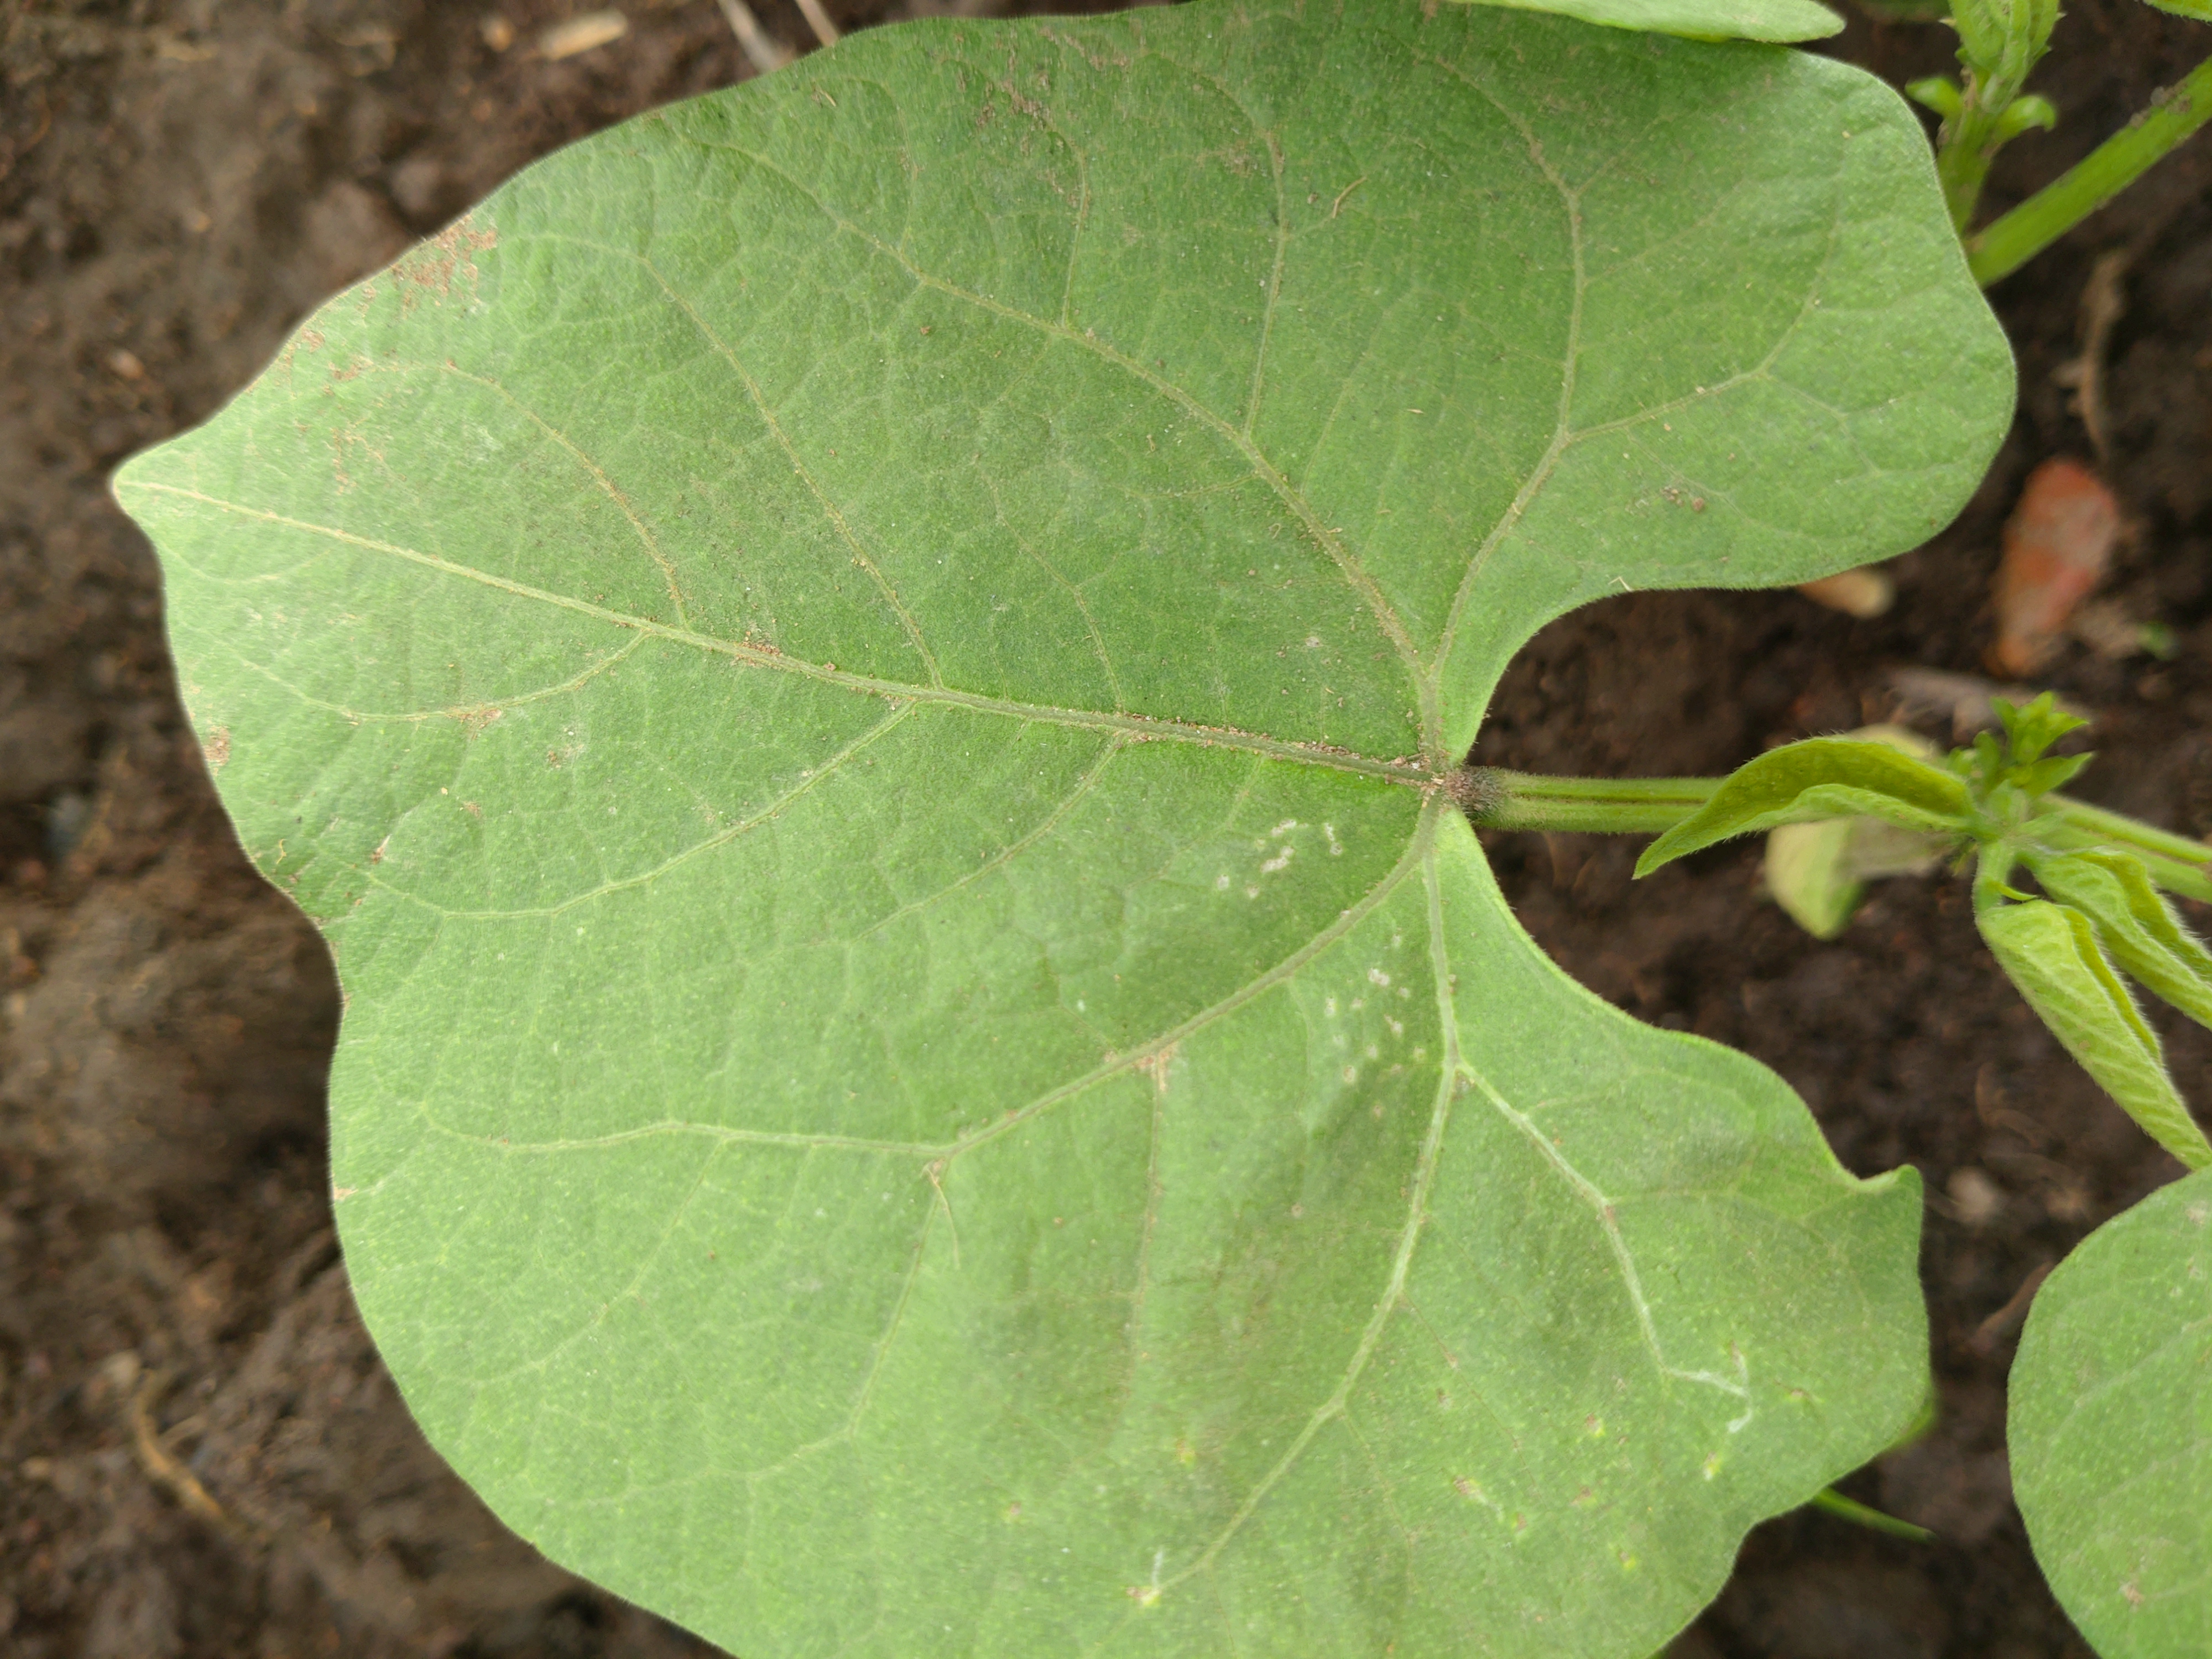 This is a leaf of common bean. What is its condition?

healthy
